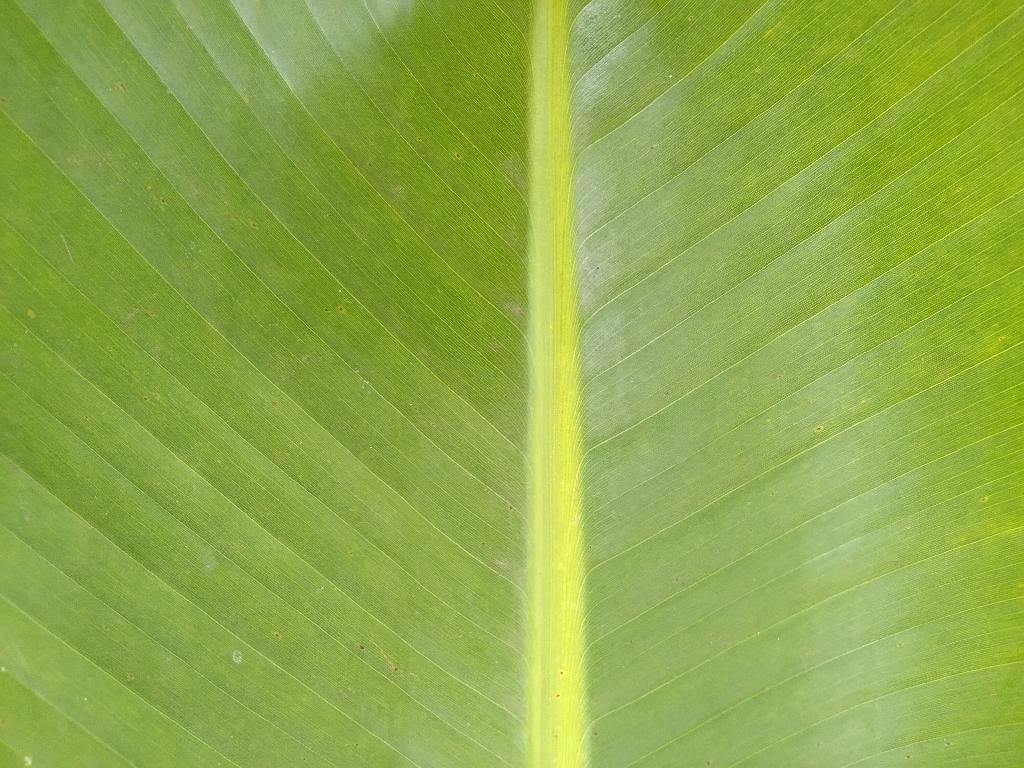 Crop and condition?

banana, healthy
